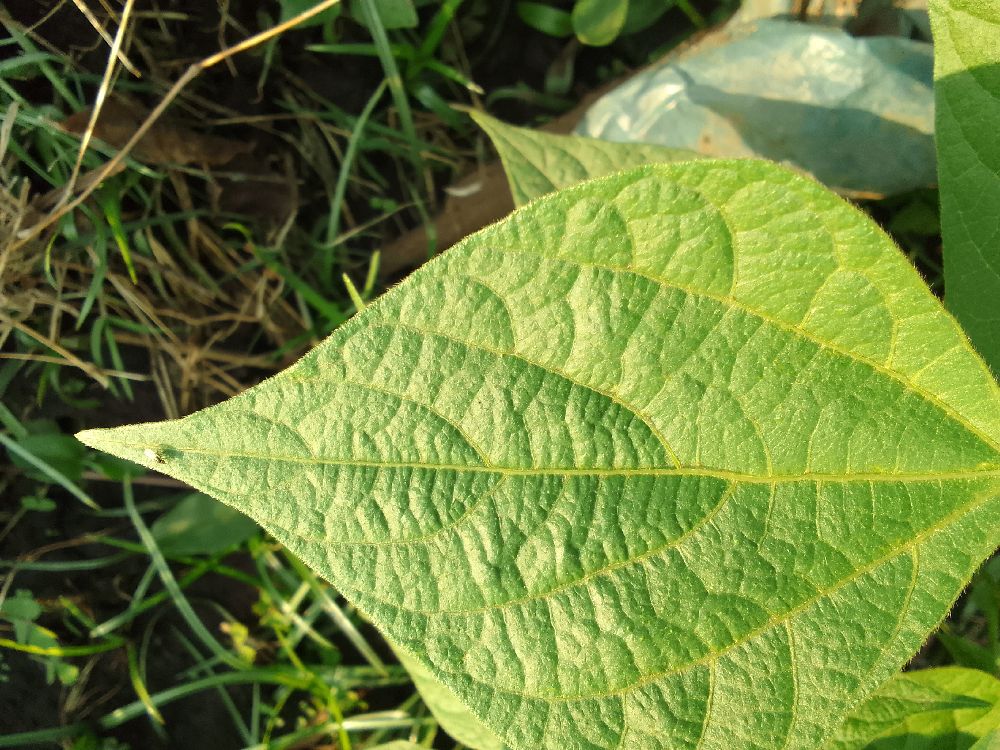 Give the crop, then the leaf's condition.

common bean, healthy
